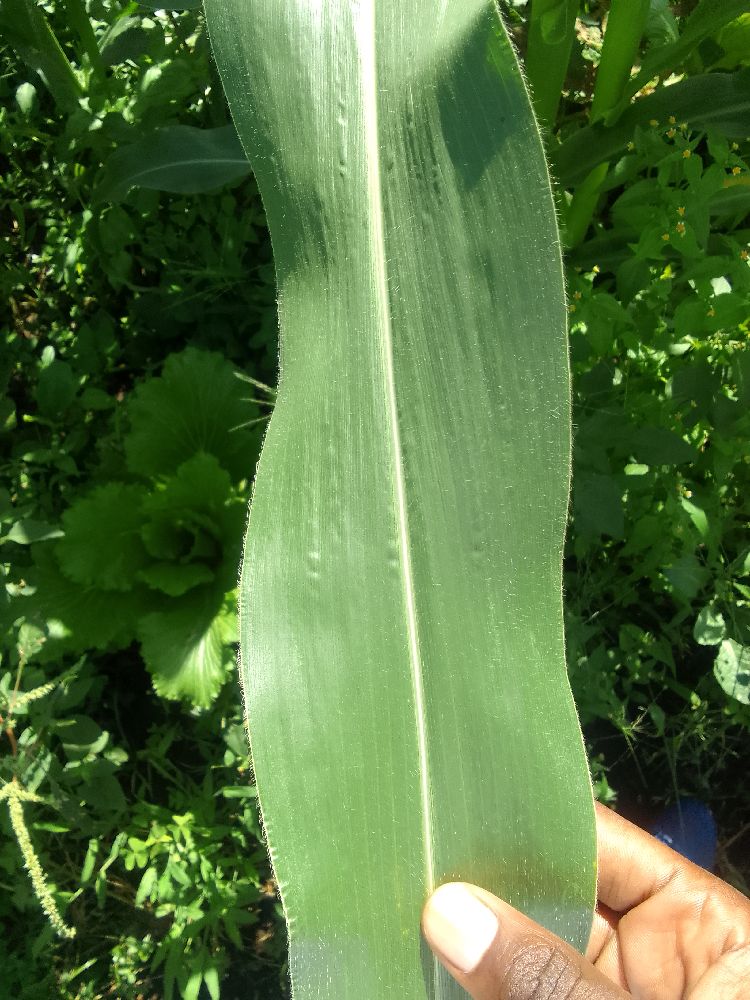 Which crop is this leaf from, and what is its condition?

maize, healthy
